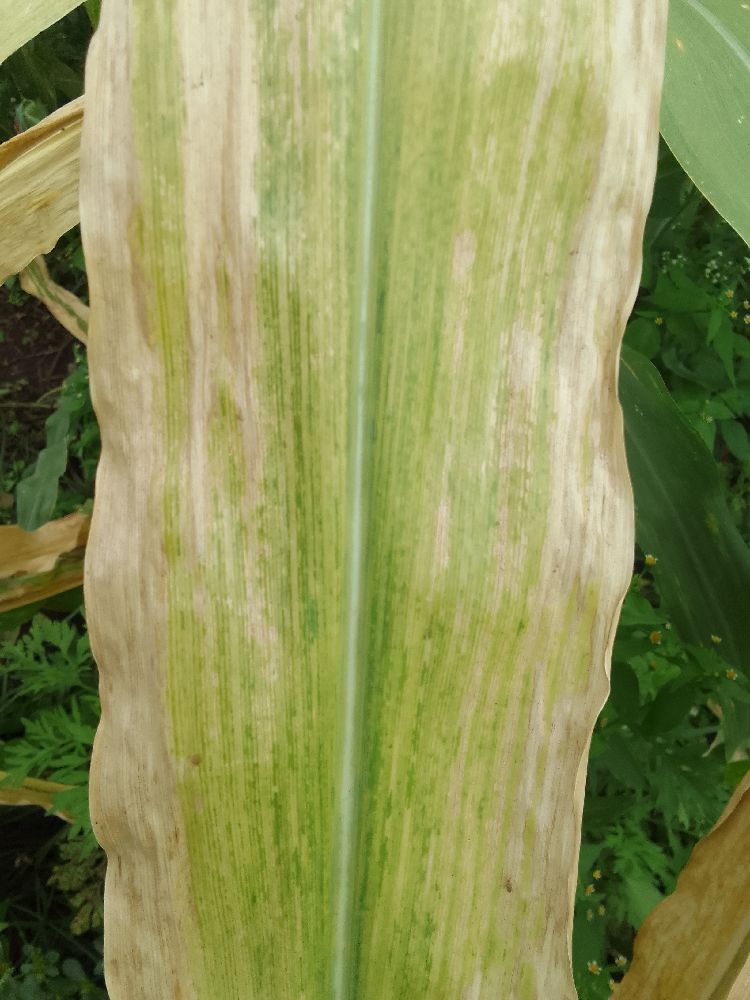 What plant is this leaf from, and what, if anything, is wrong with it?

maize, maize lethal necrosis
